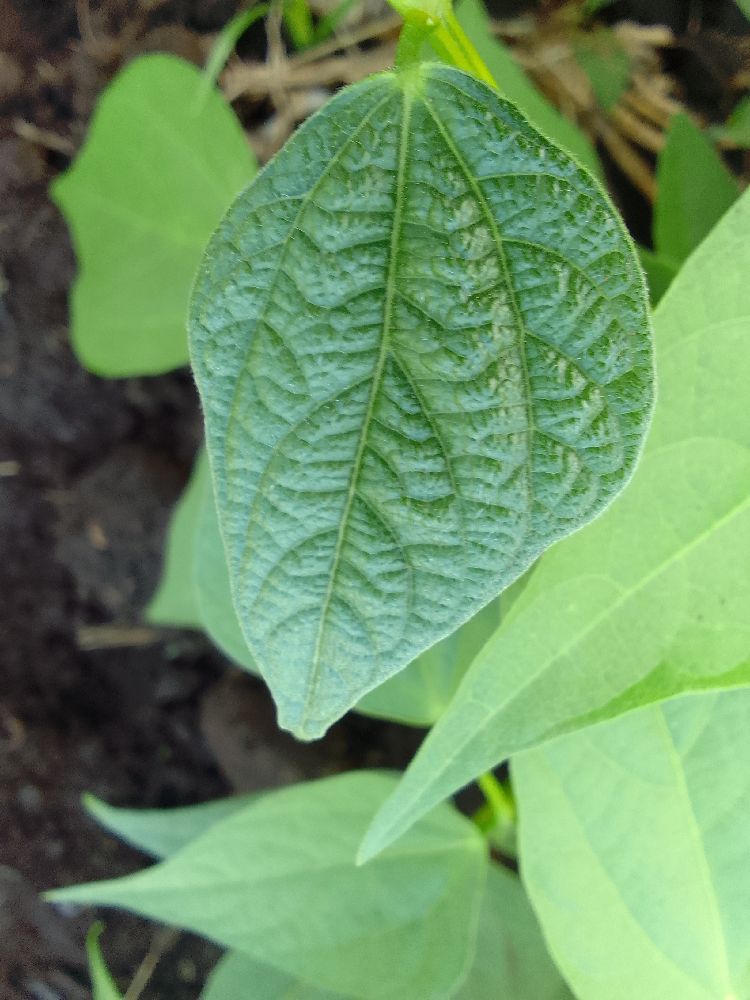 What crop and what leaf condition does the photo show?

common bean, healthy
